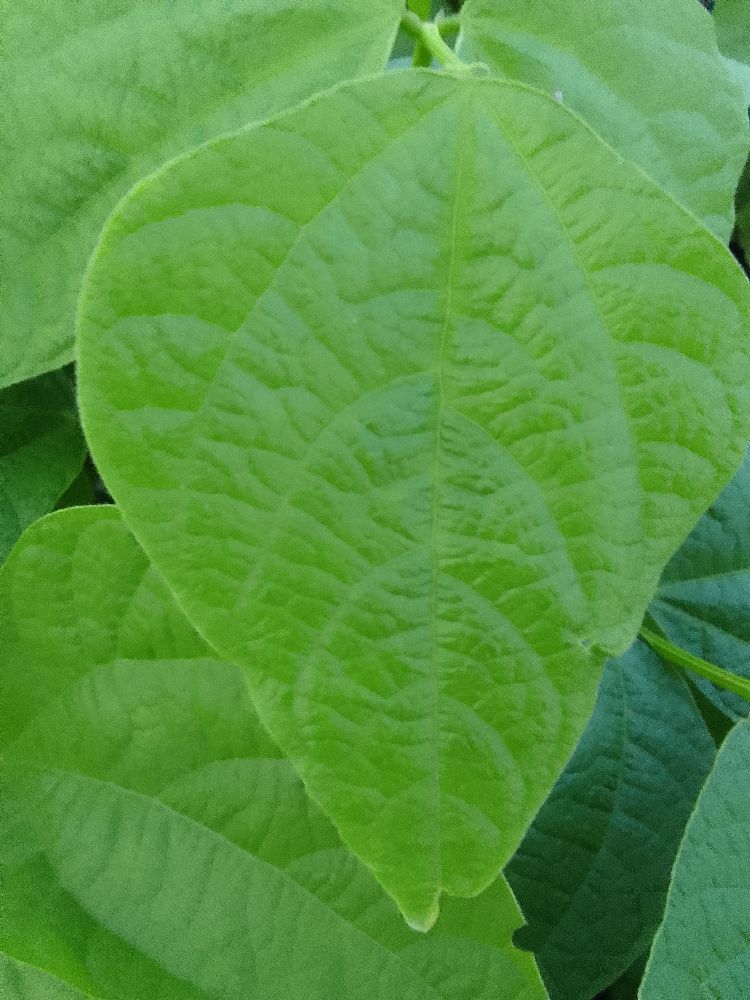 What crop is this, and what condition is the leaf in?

common bean, healthy
